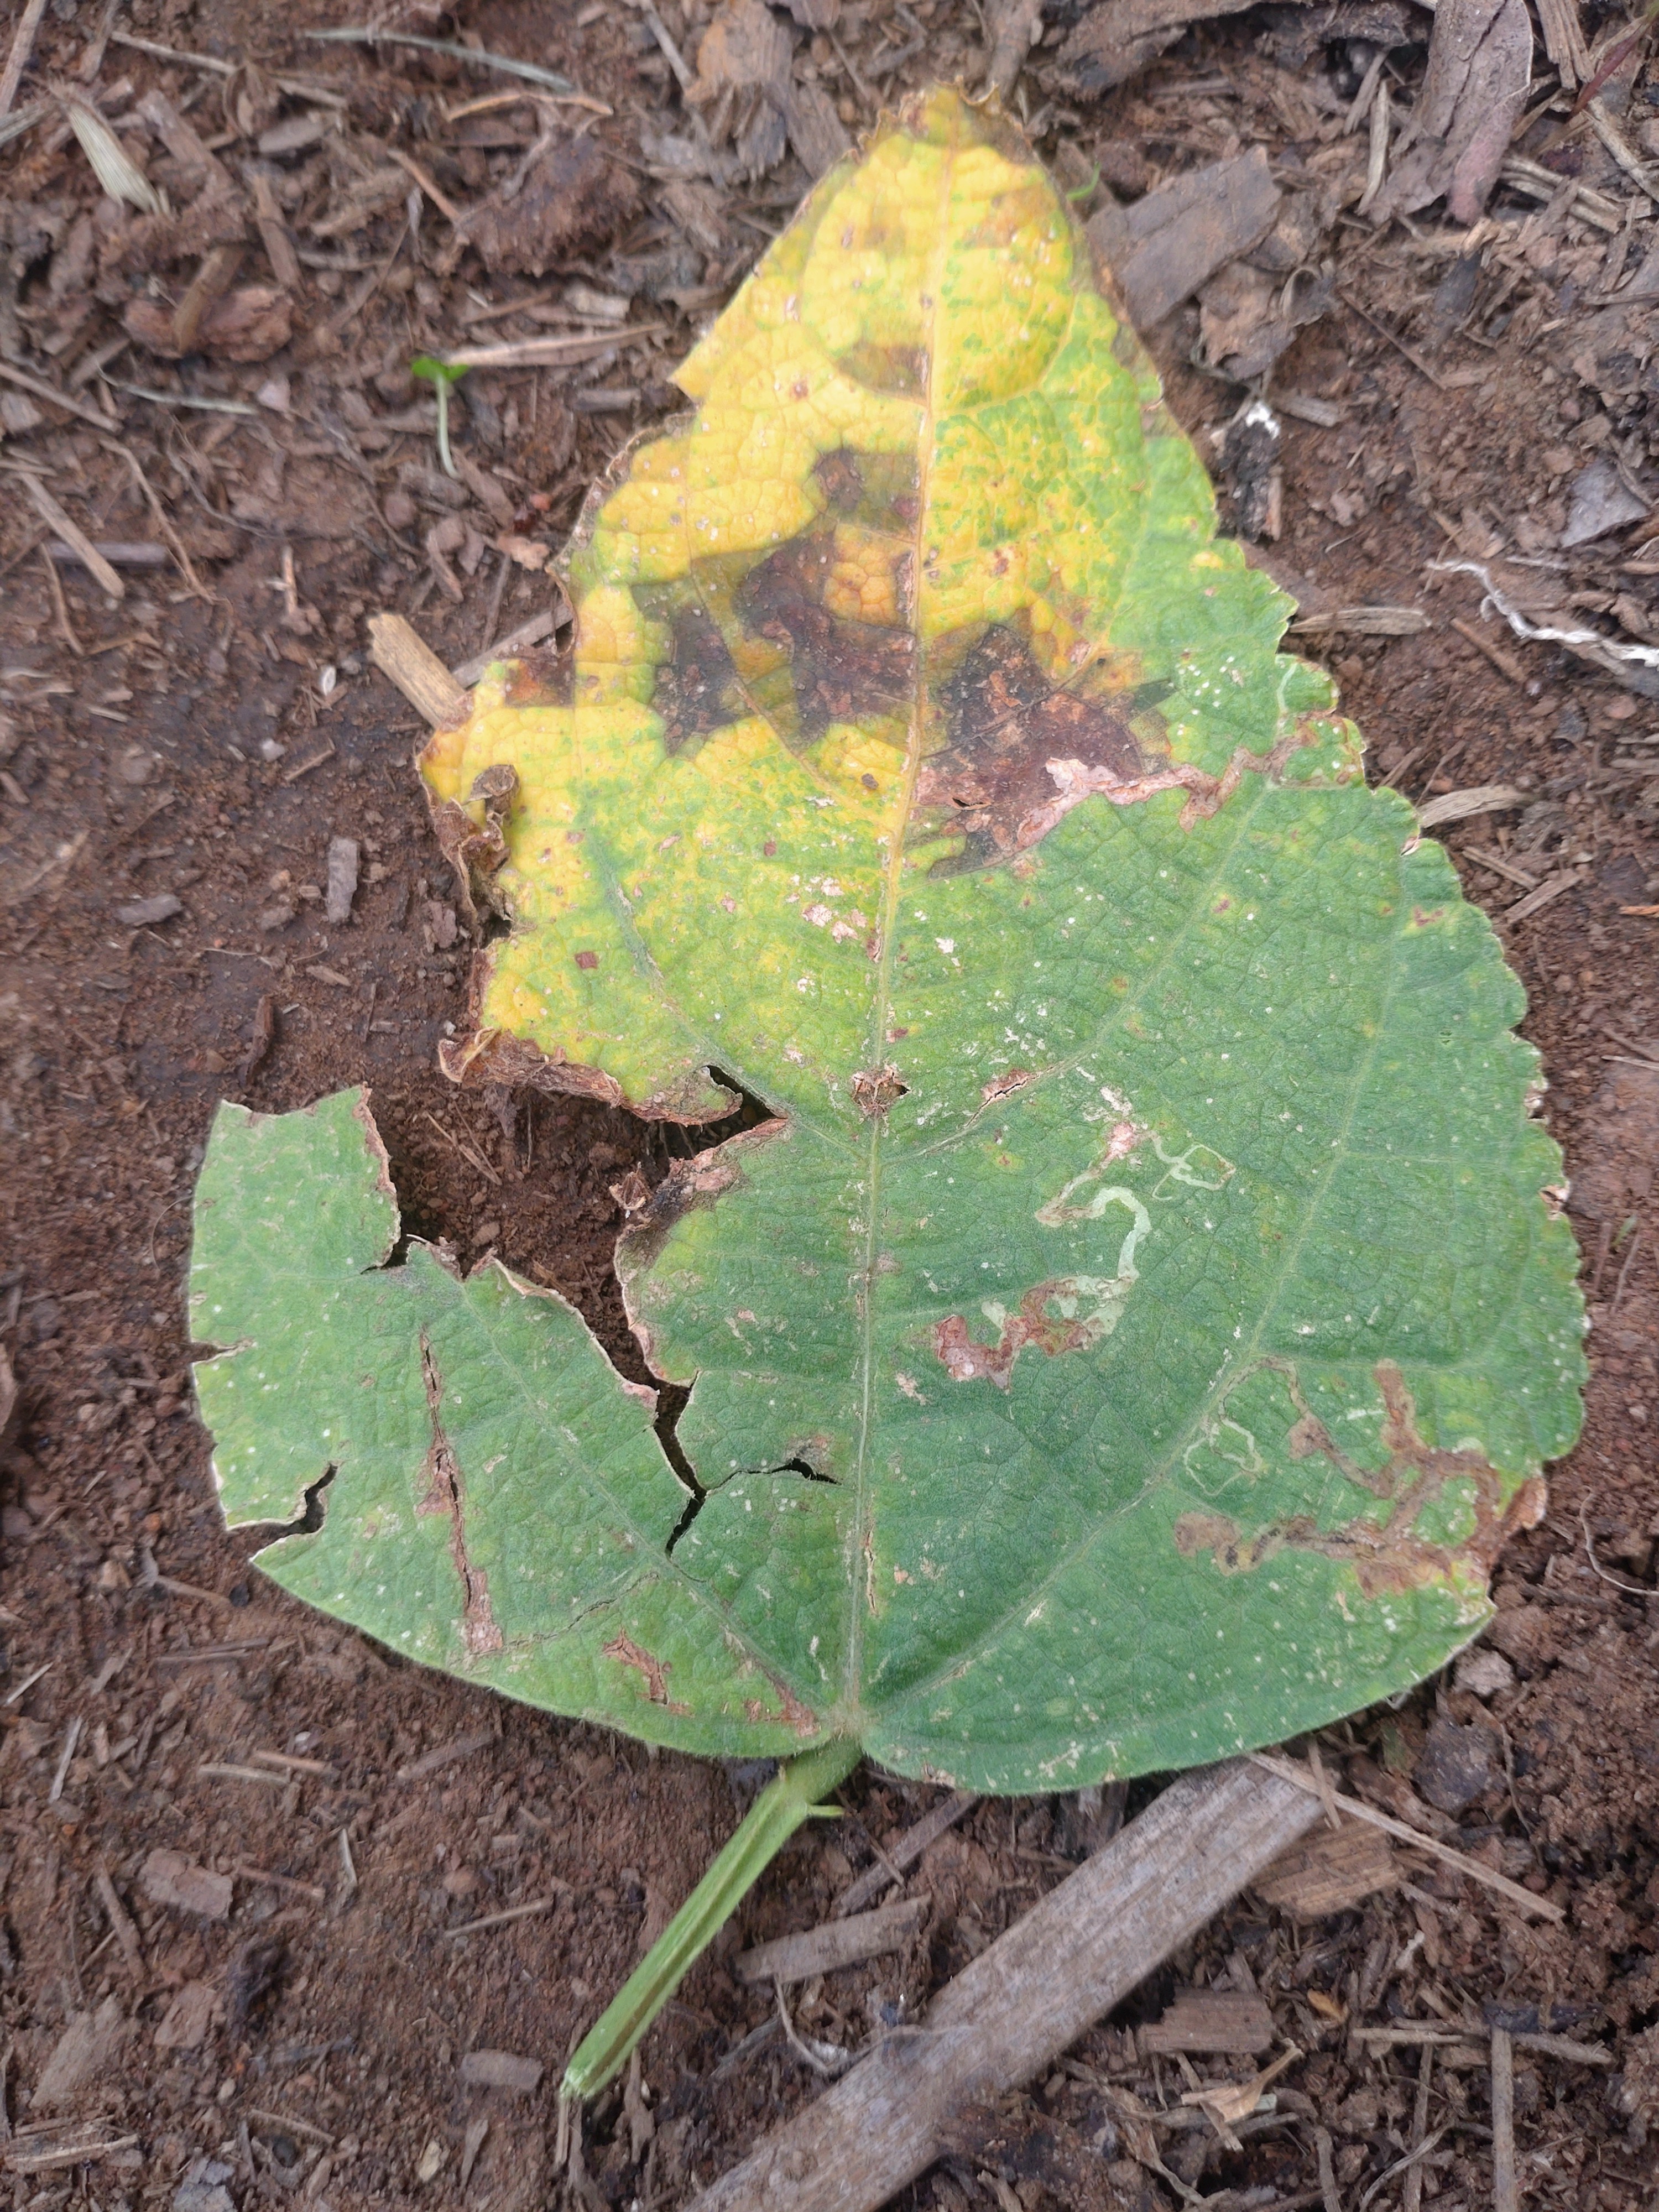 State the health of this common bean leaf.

rust
